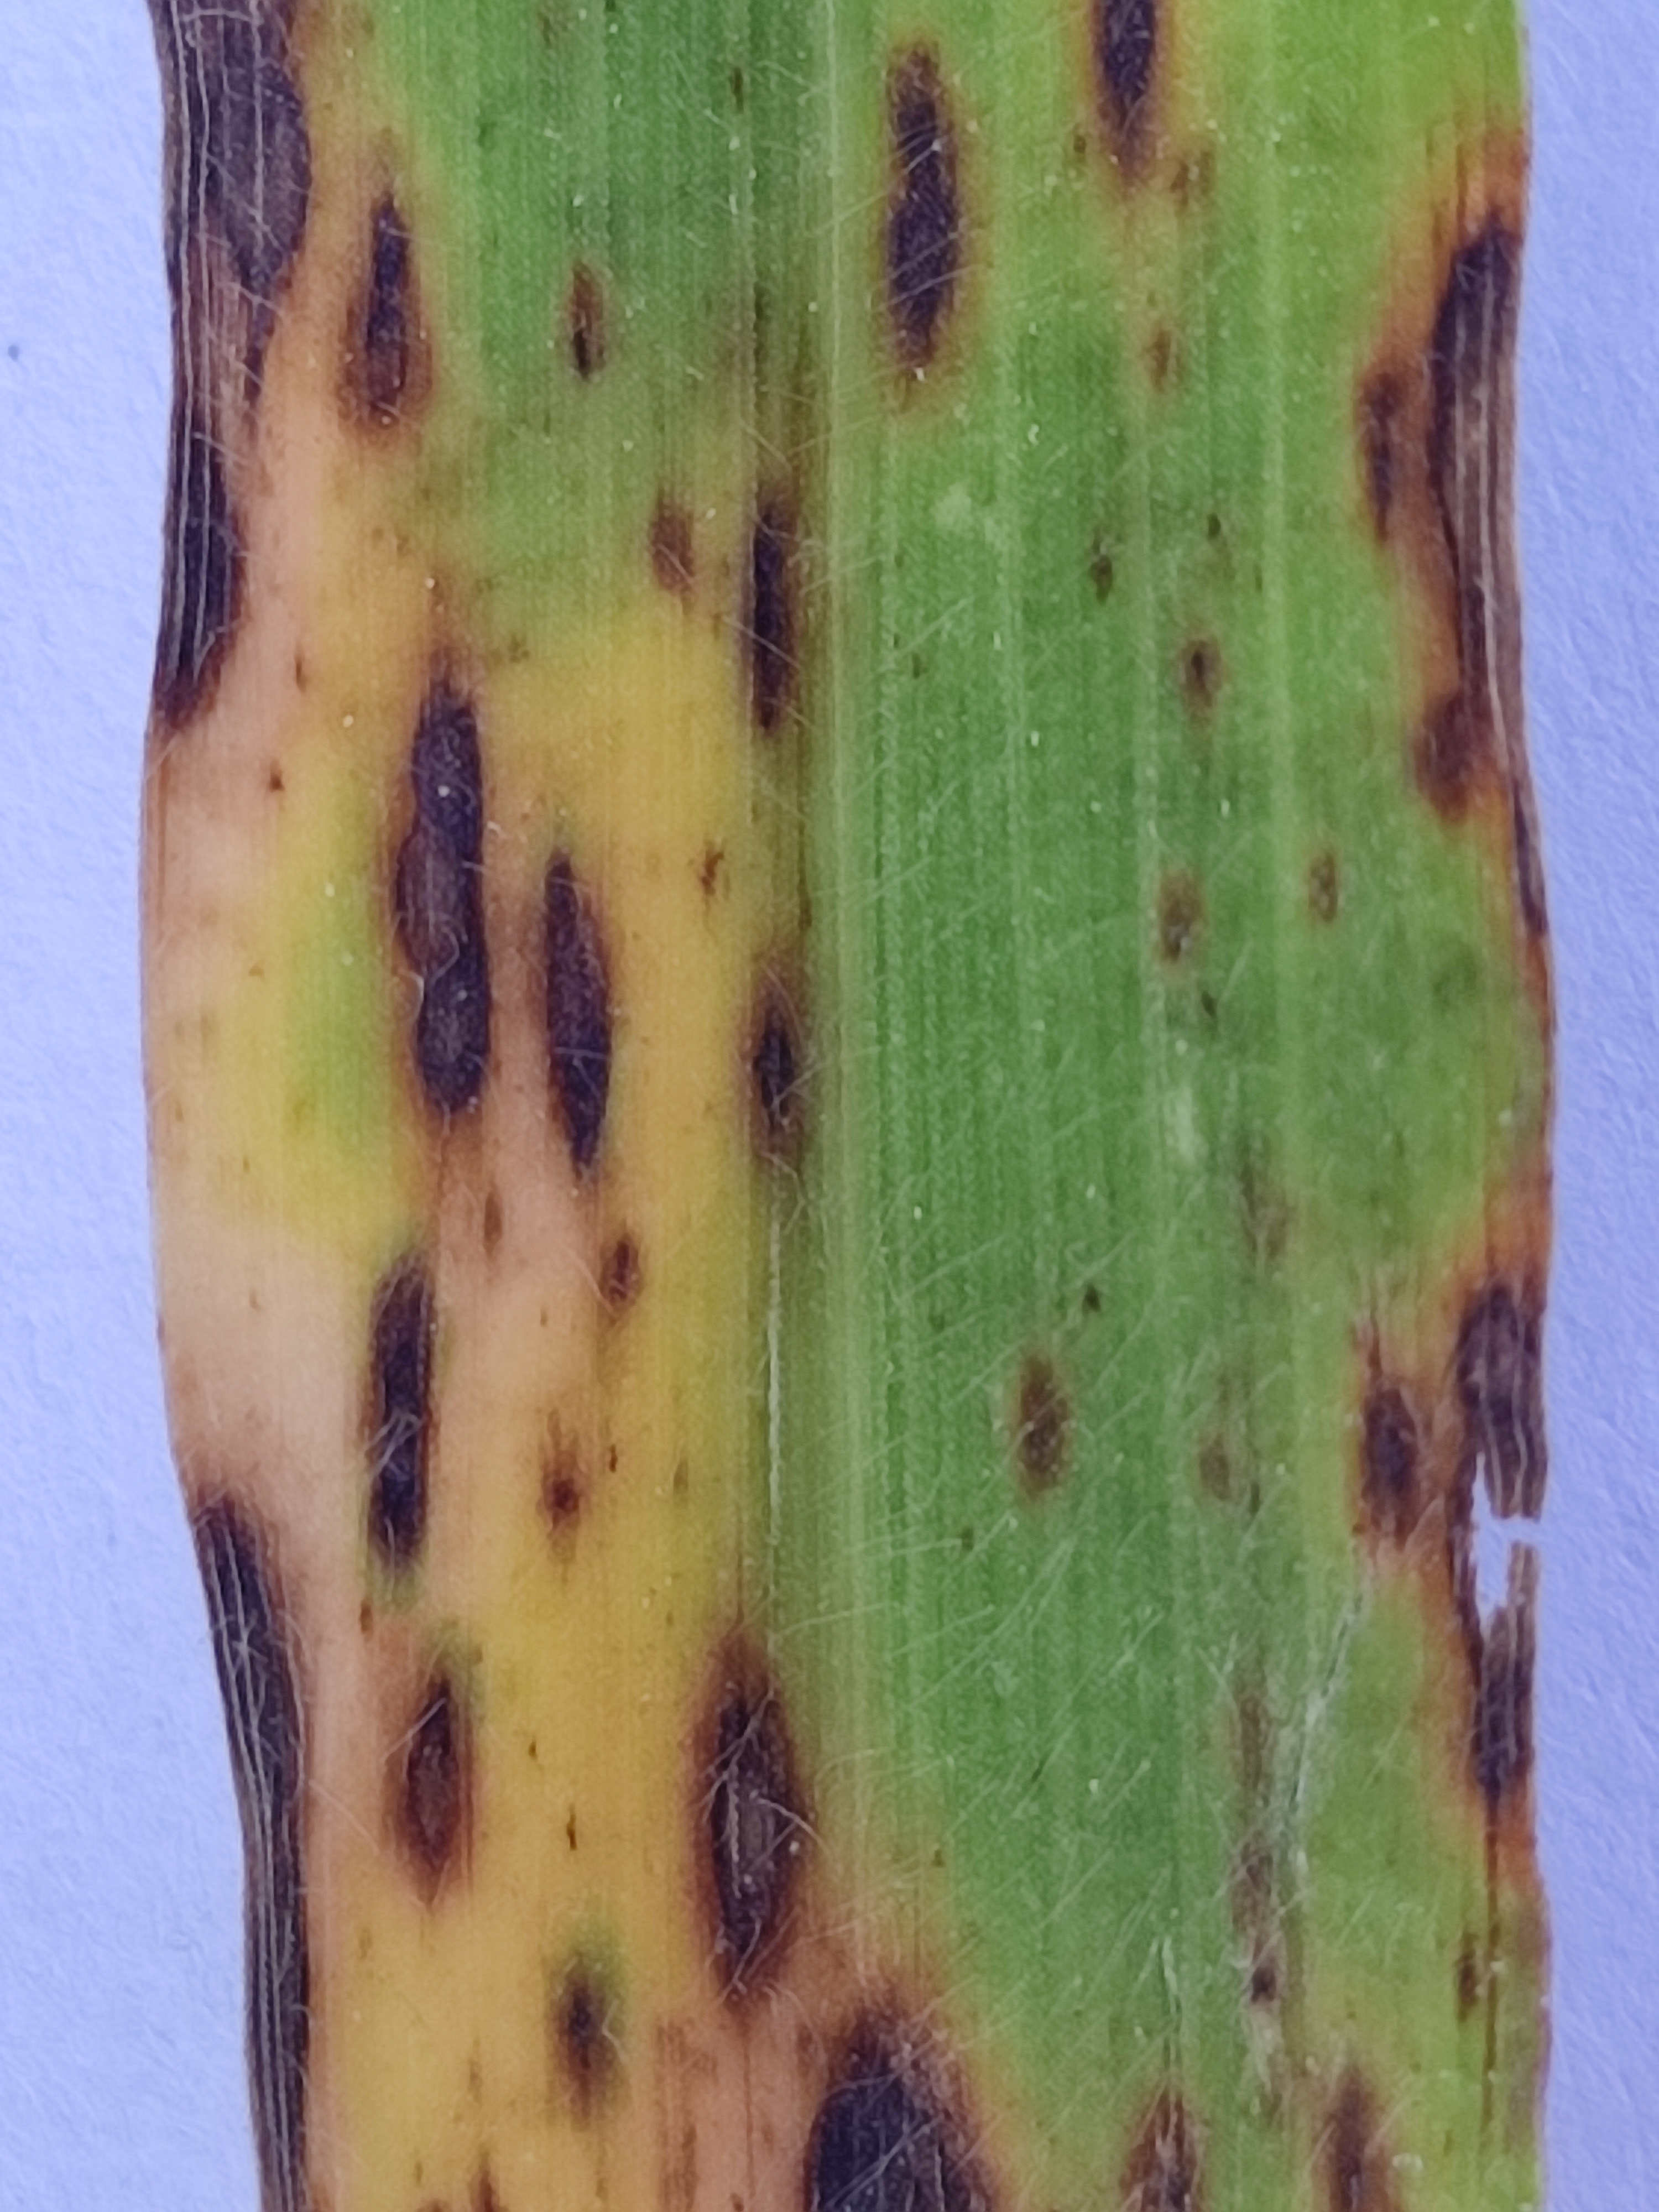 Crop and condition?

pearl millet, pyricularia sp.
